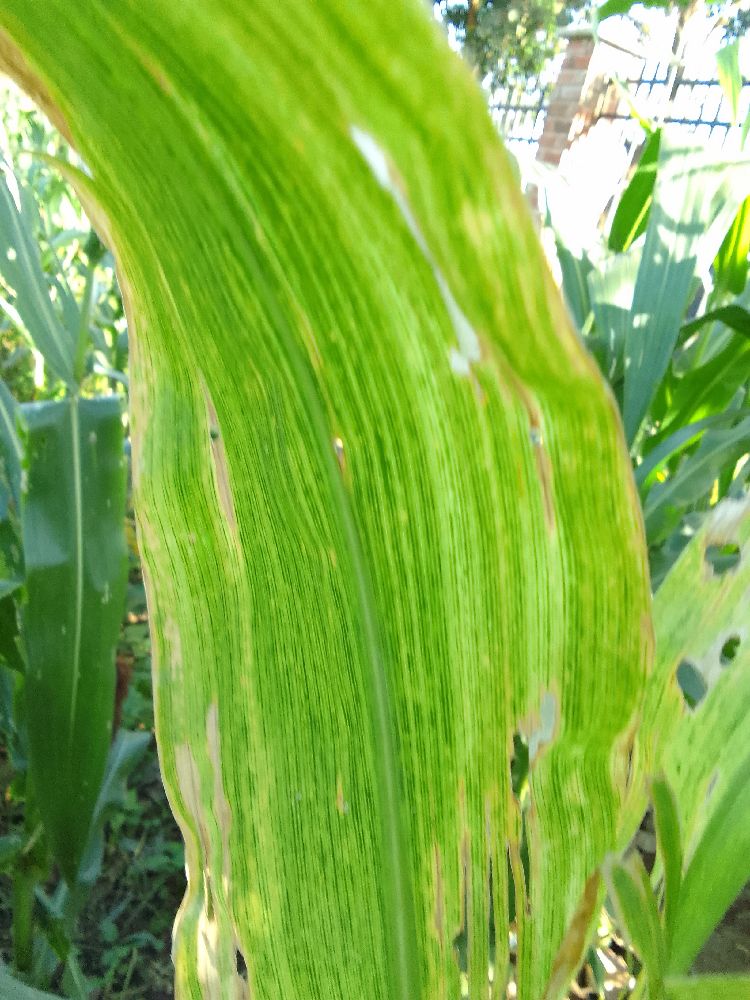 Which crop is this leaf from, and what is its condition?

maize, maize lethal necrosis
